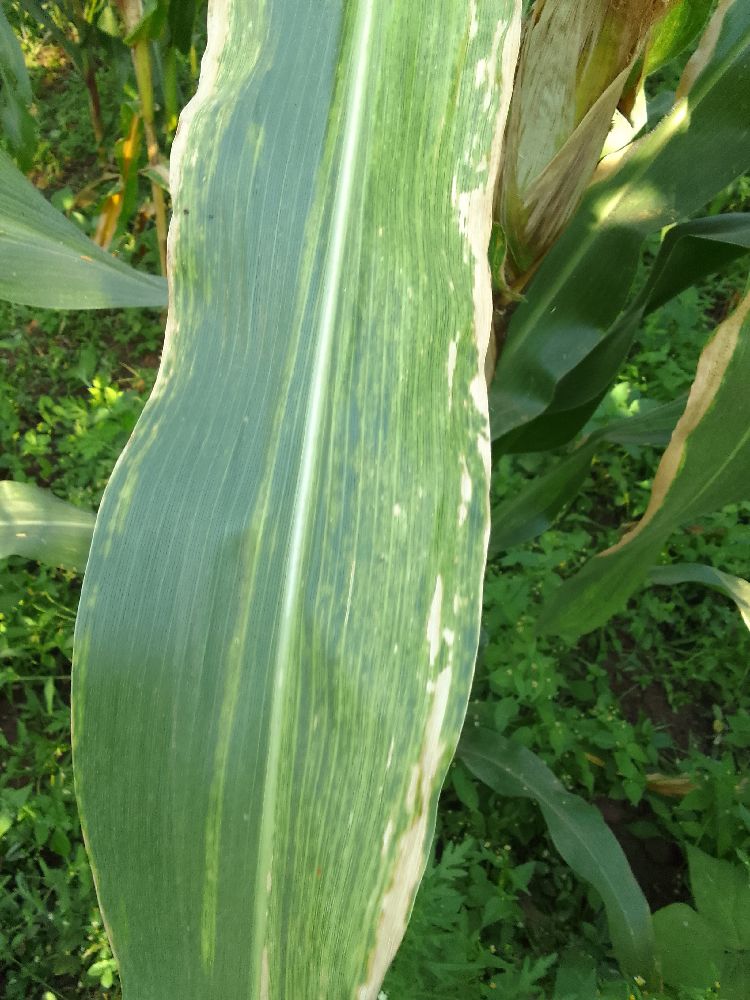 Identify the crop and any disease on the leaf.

maize, maize lethal necrosis
